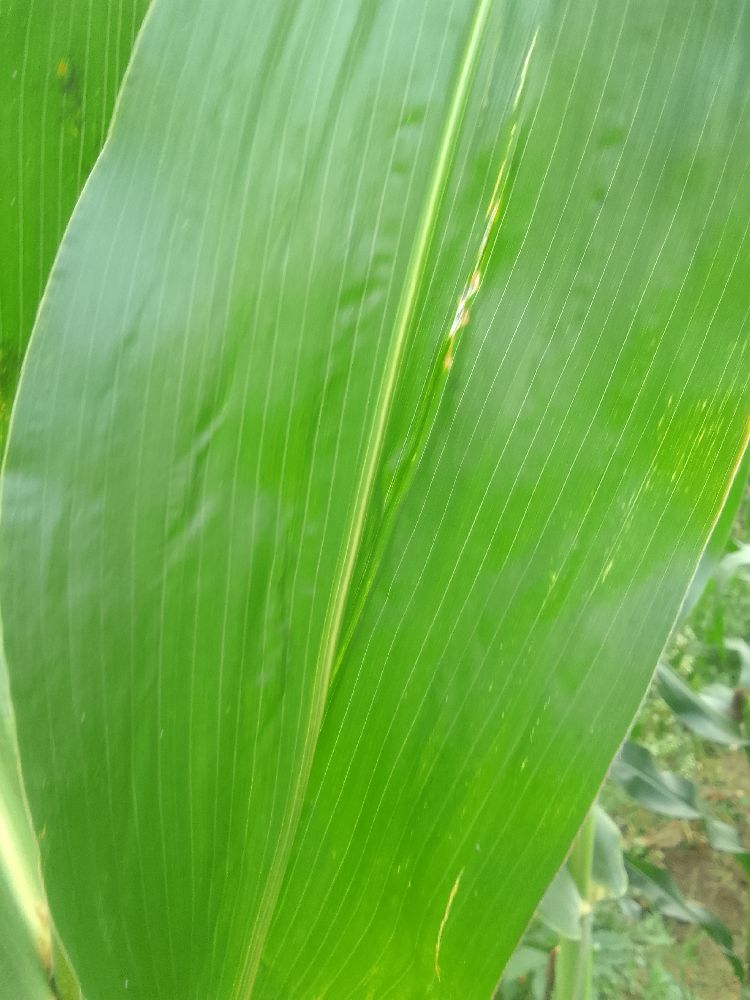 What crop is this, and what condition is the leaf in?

maize, healthy
